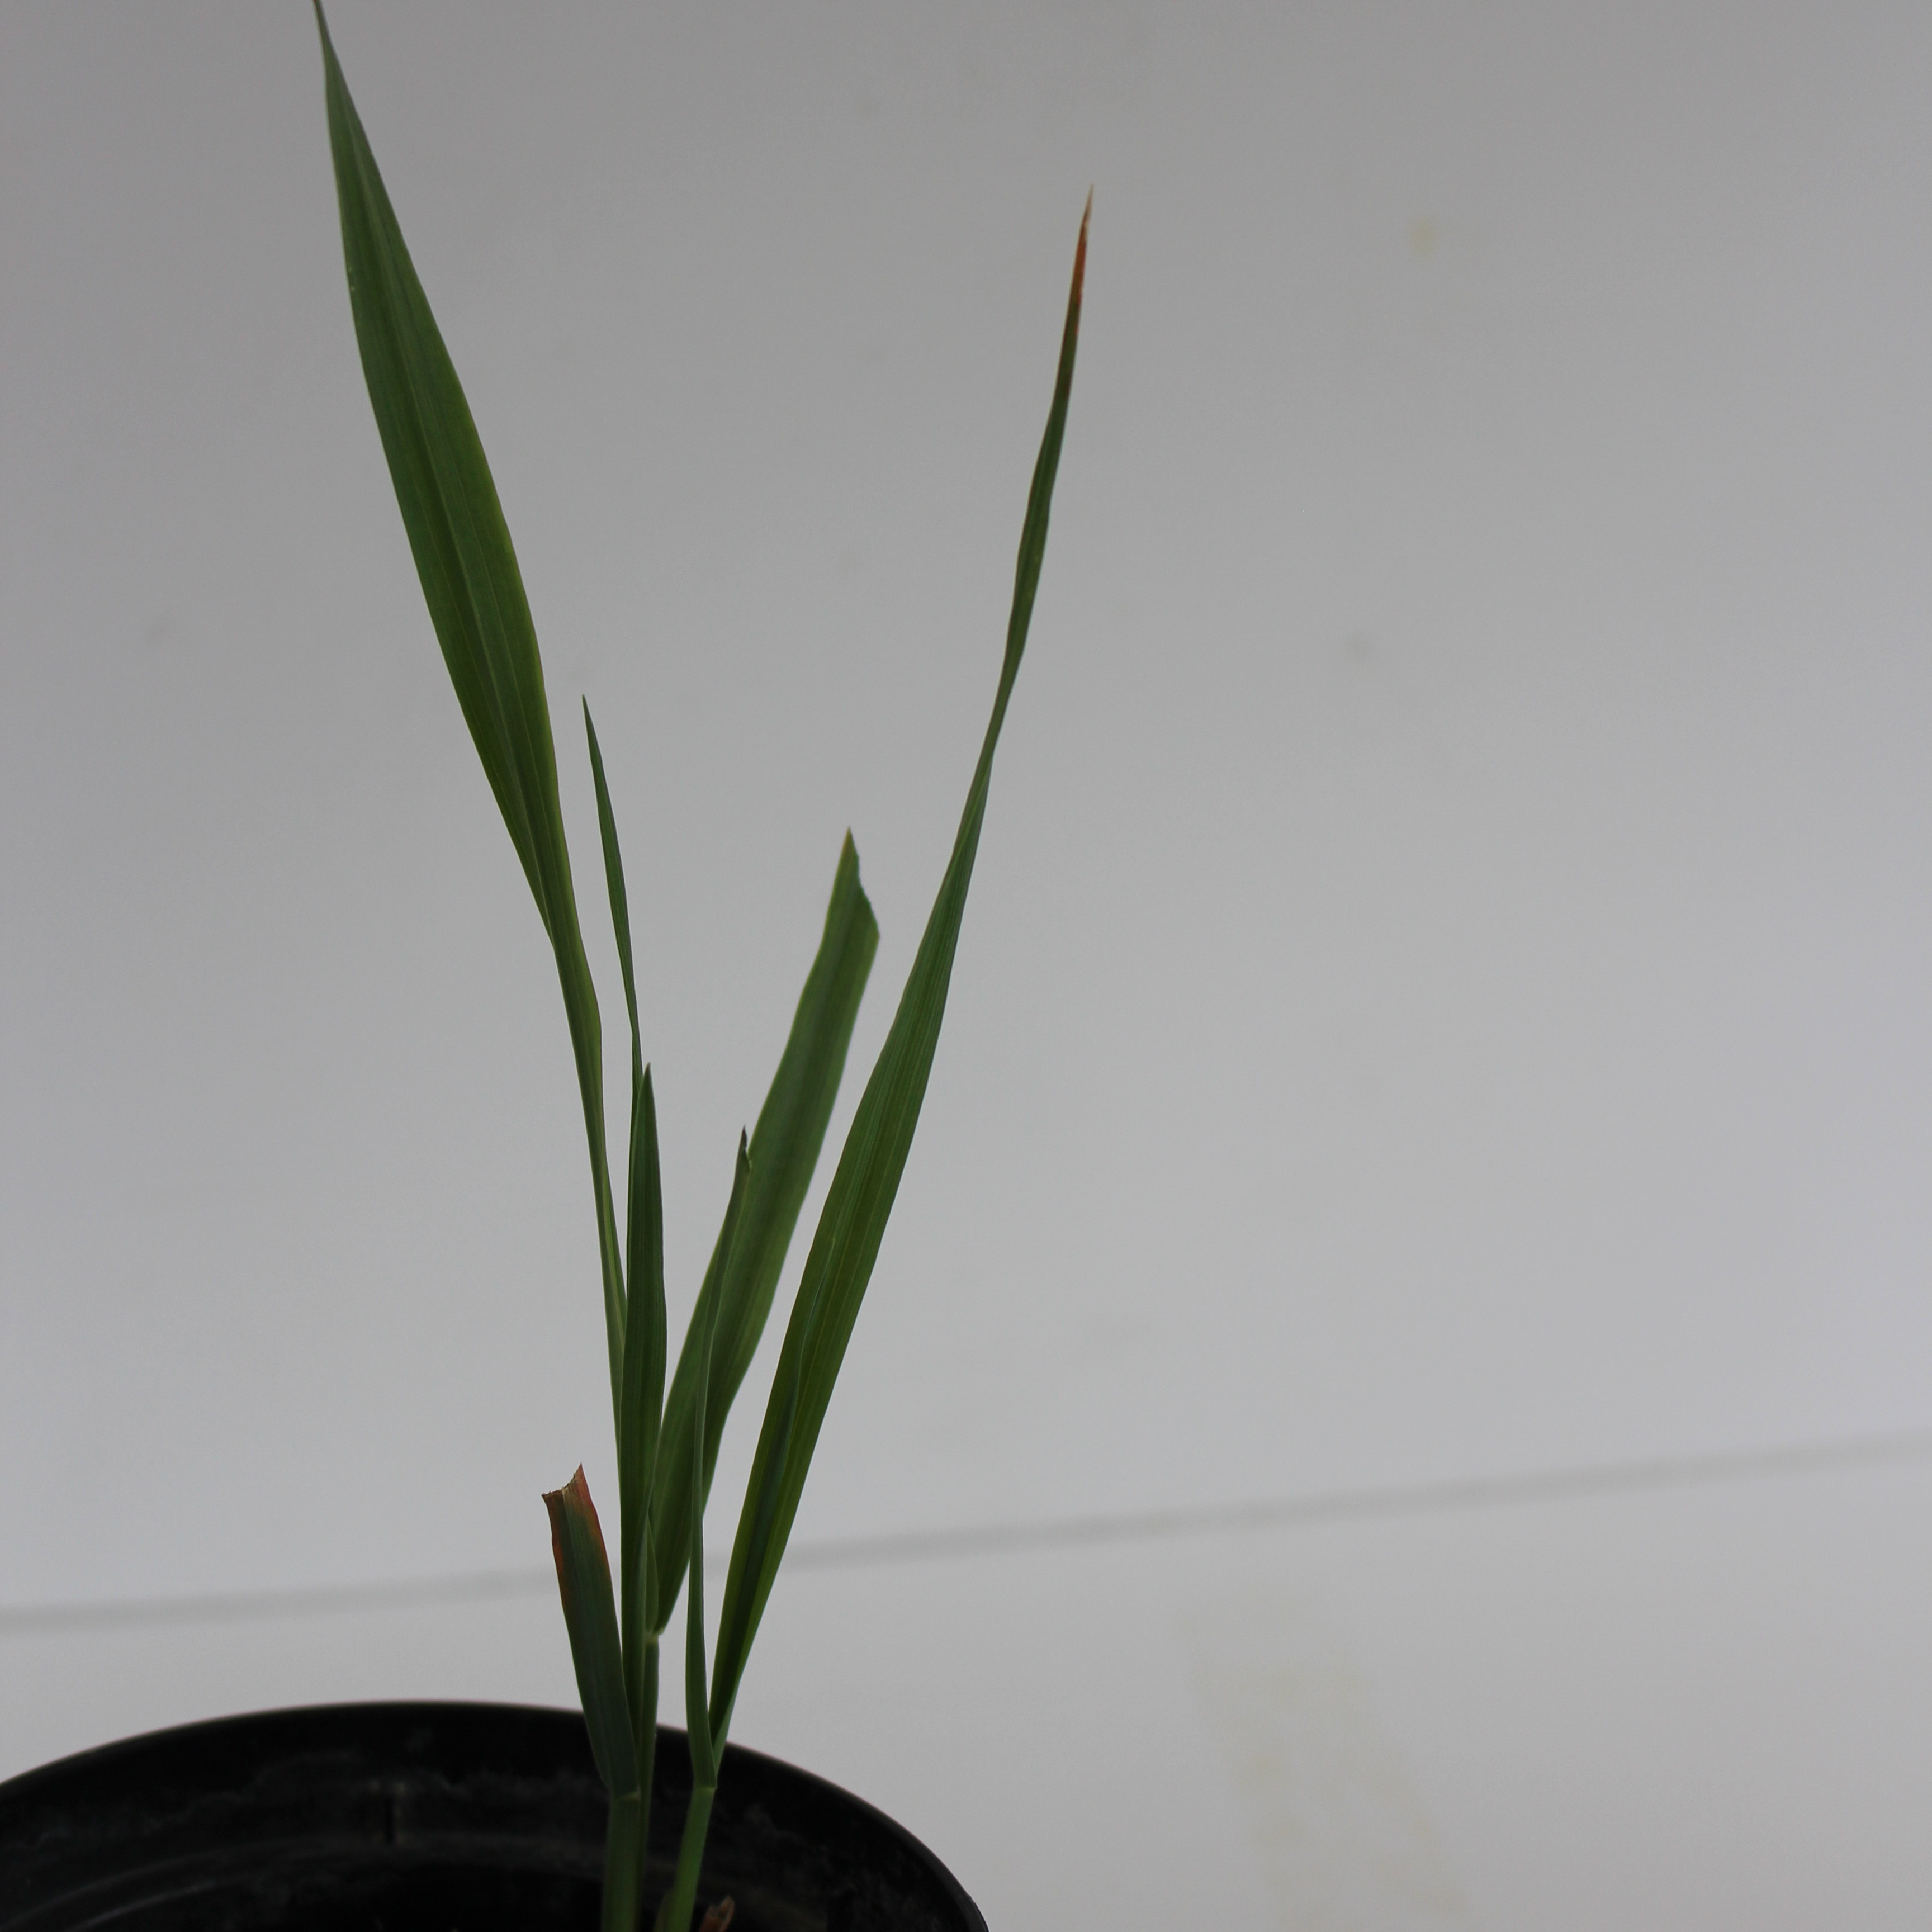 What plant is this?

Avena sterilis
